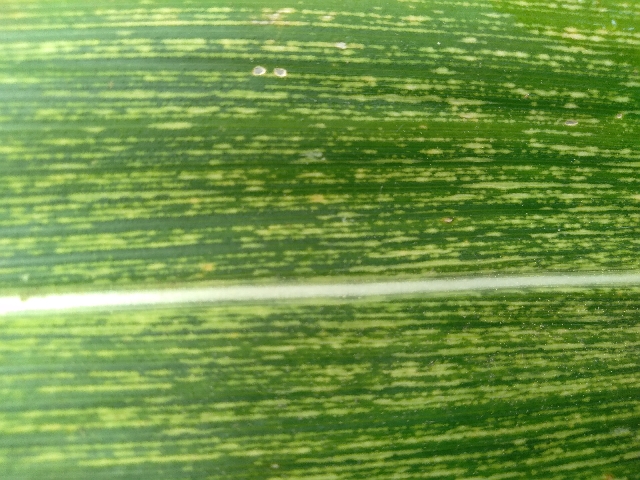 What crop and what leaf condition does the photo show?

maize, maize streak virus
